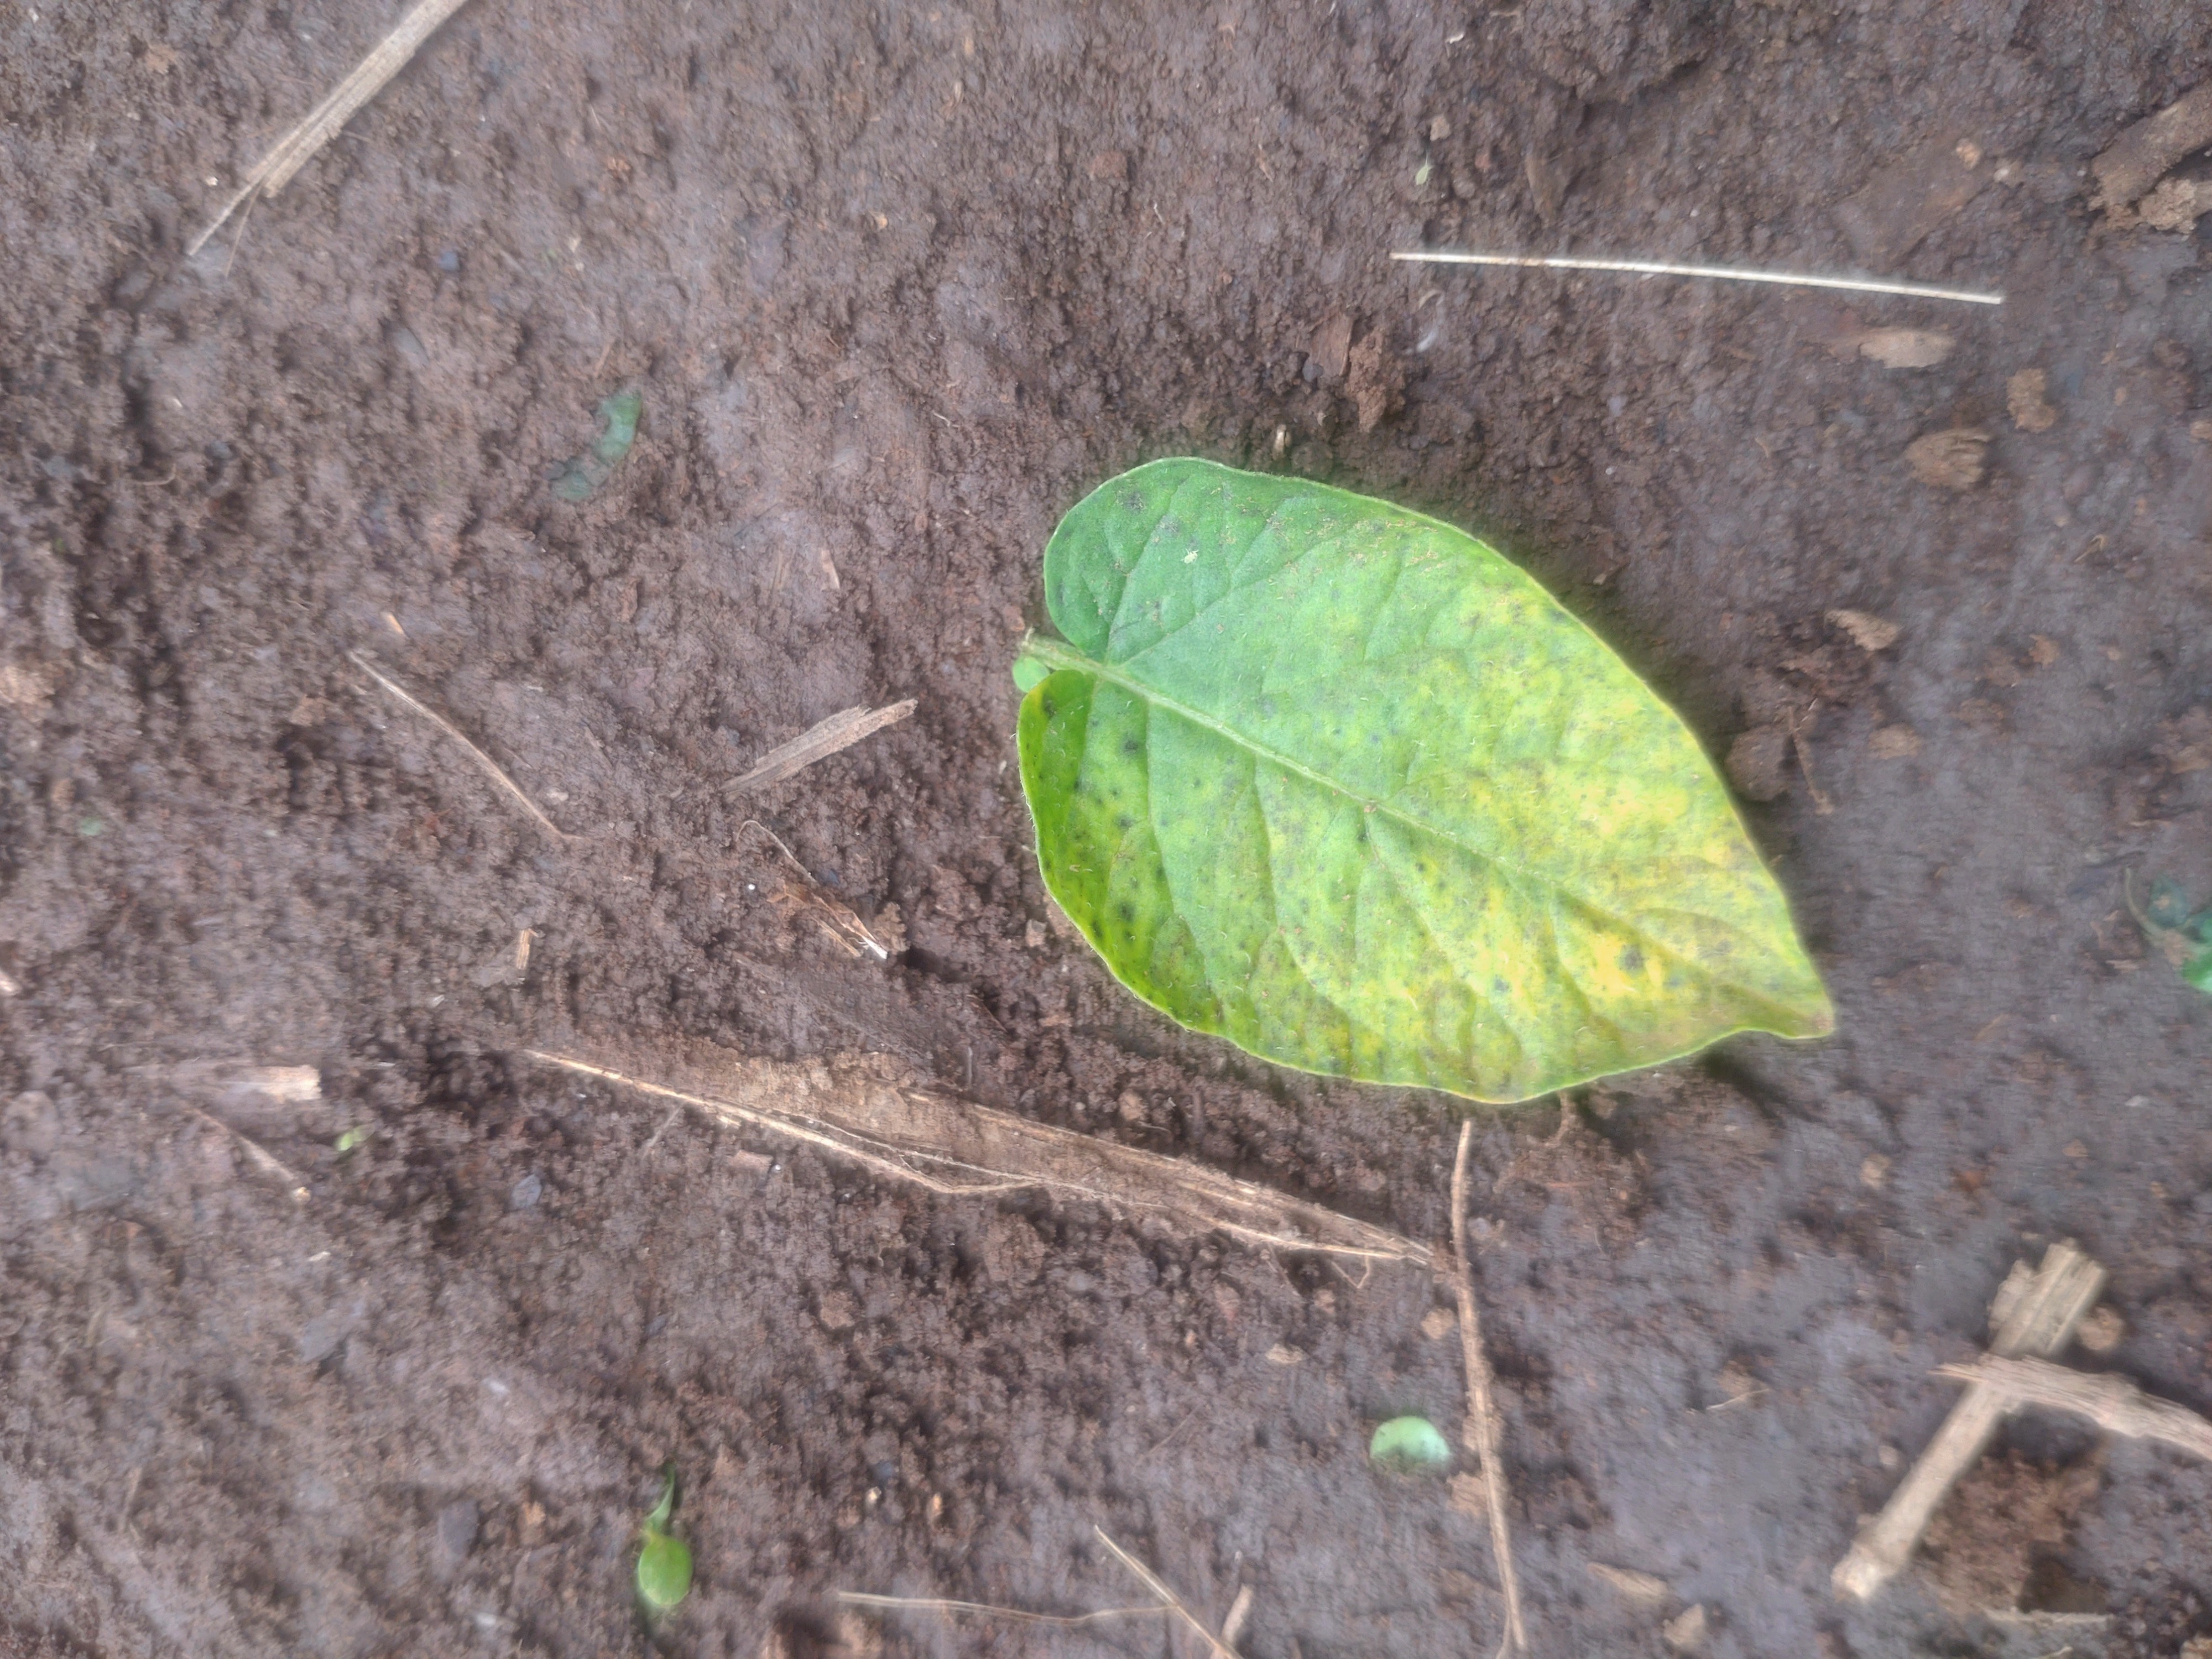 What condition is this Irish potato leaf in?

late blight
